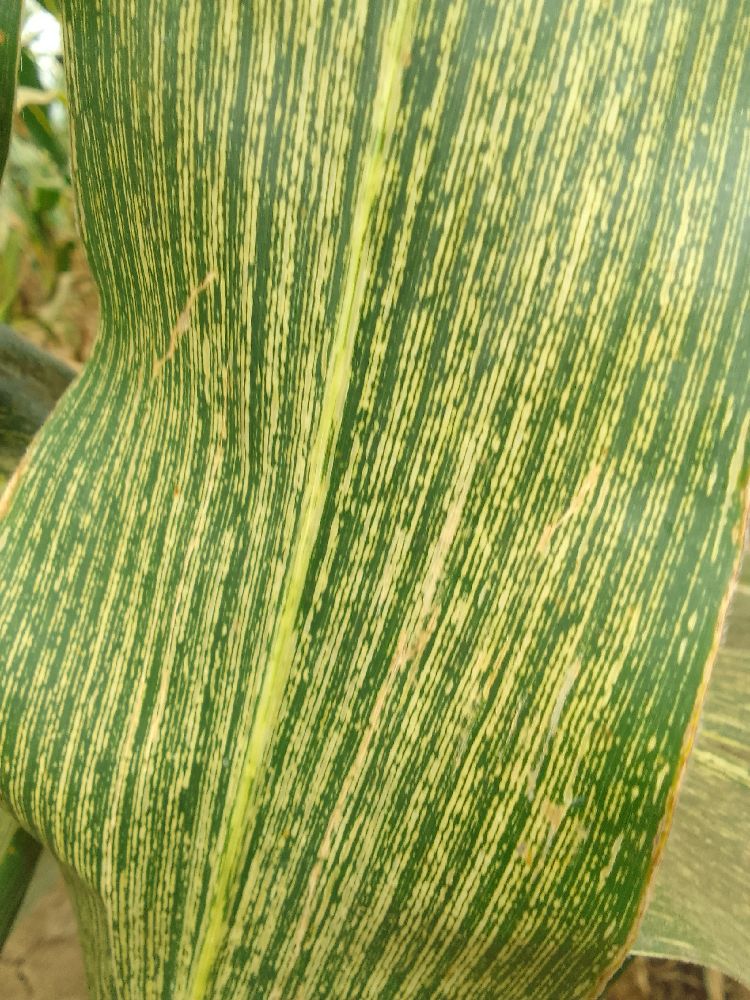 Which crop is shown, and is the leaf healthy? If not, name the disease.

maize, maize streak virus
